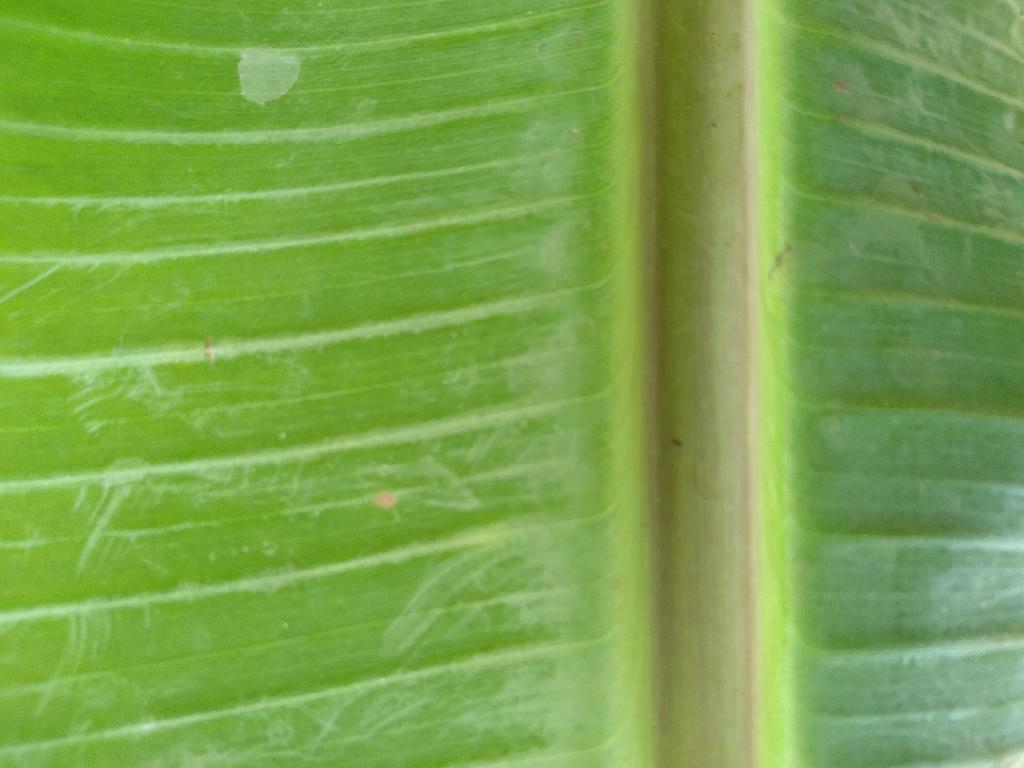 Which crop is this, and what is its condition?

banana, healthy
